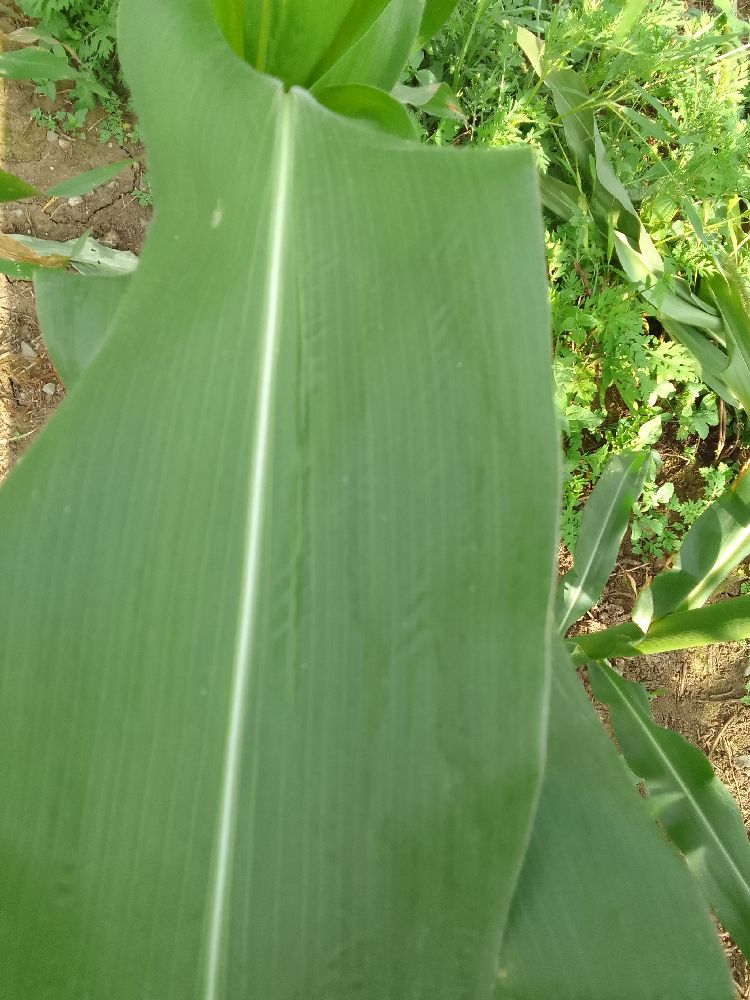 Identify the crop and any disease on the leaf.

maize, healthy
